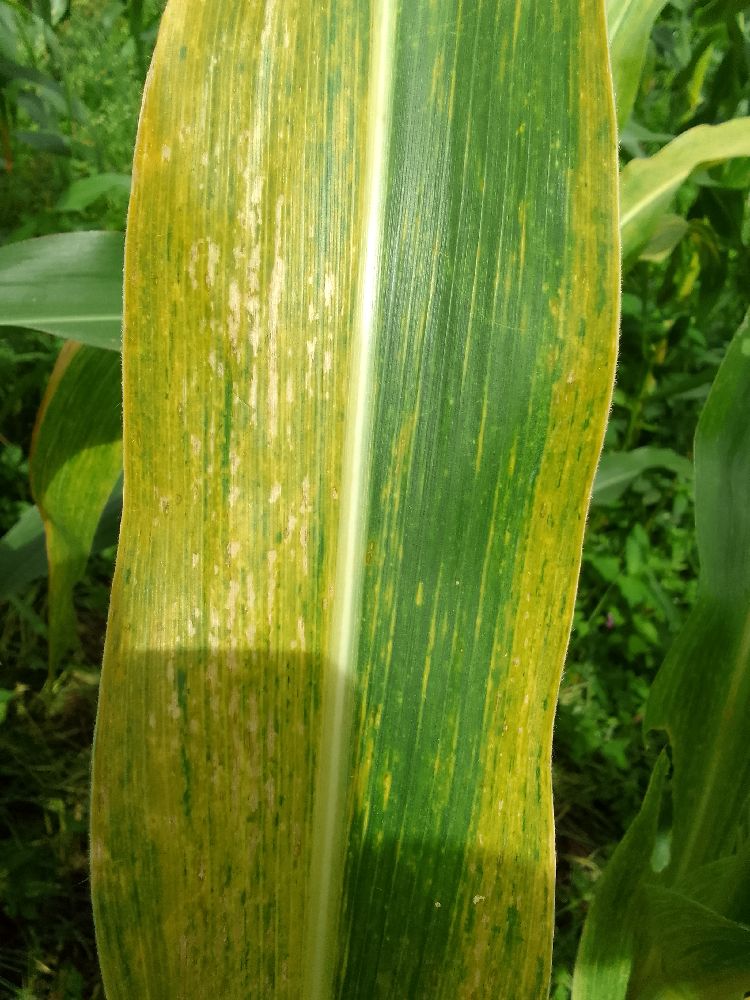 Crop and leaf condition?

maize, maize lethal necrosis
